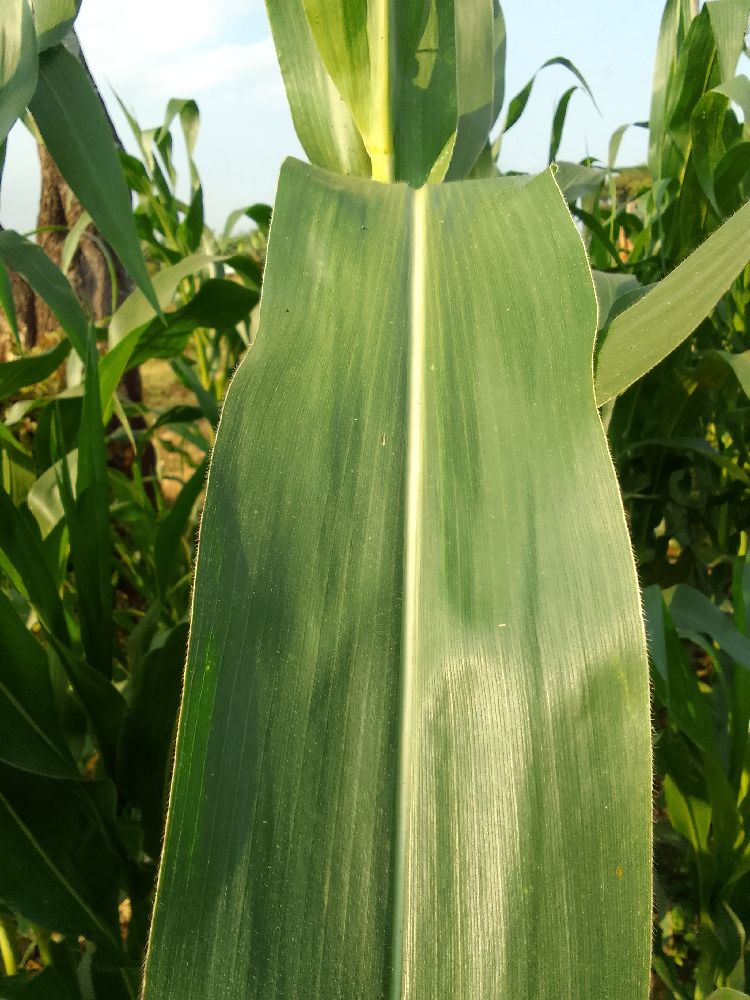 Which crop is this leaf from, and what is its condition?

maize, healthy
